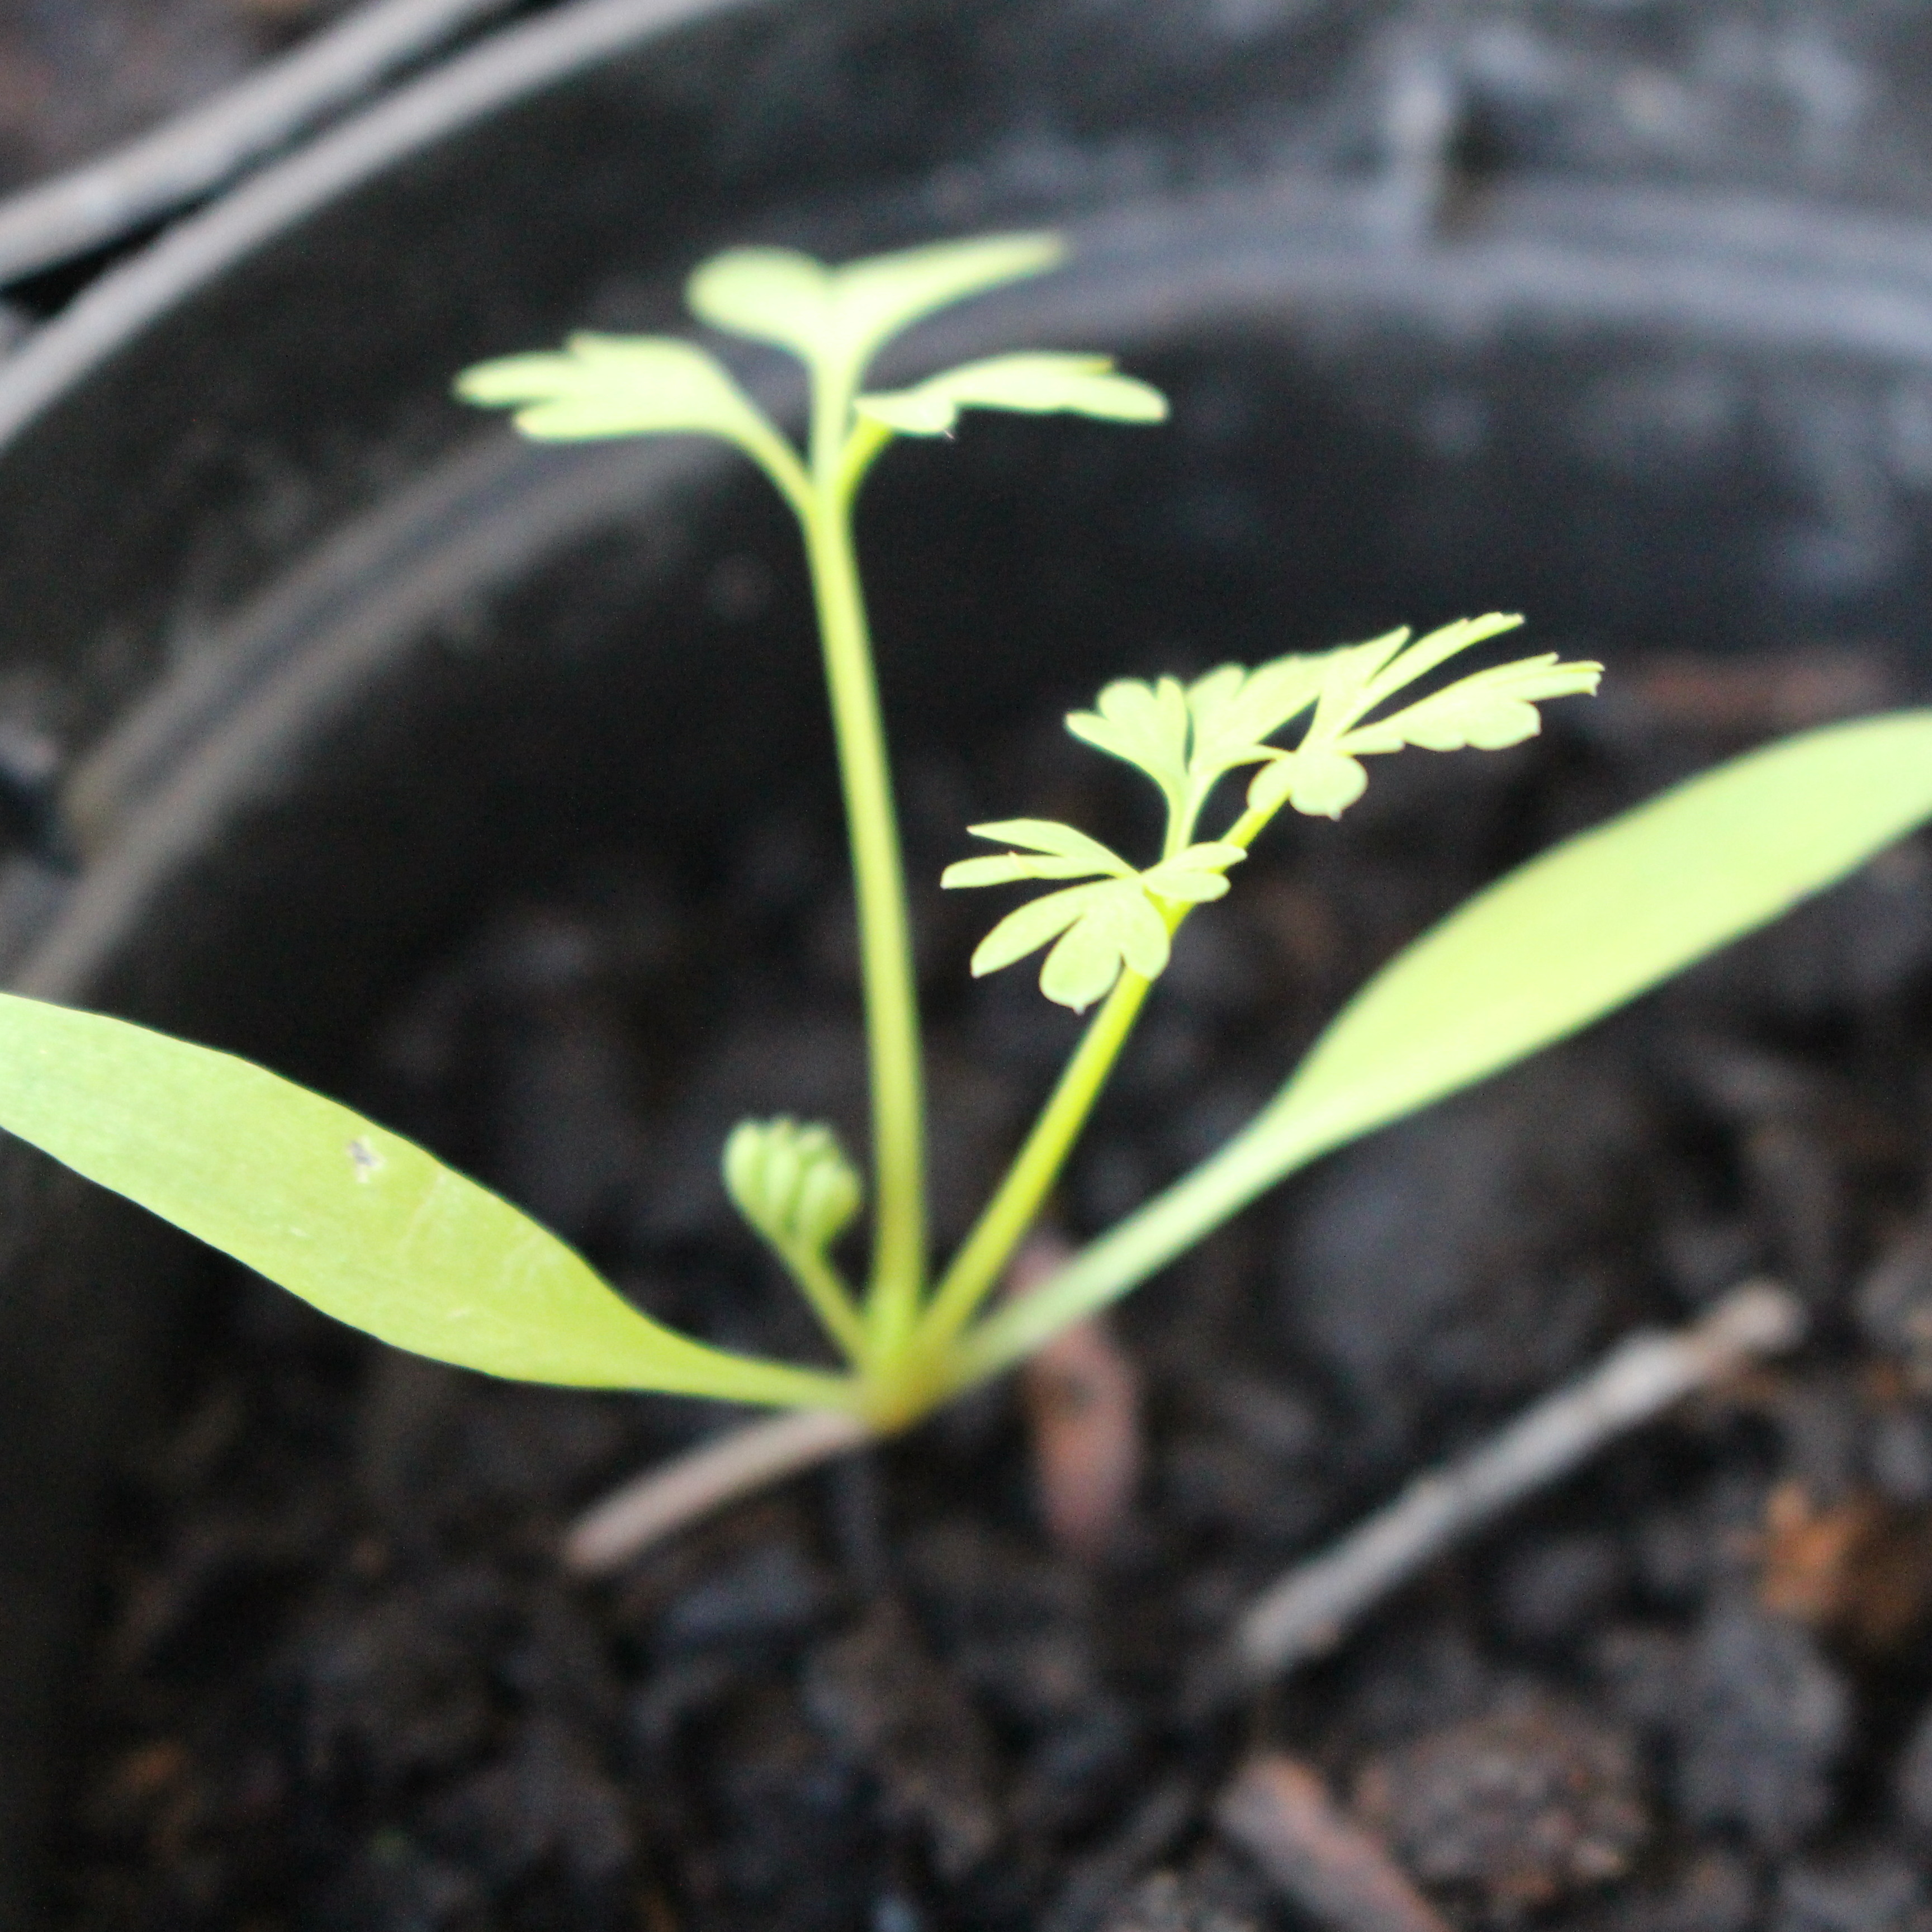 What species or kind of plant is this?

Fumaria officinalis
